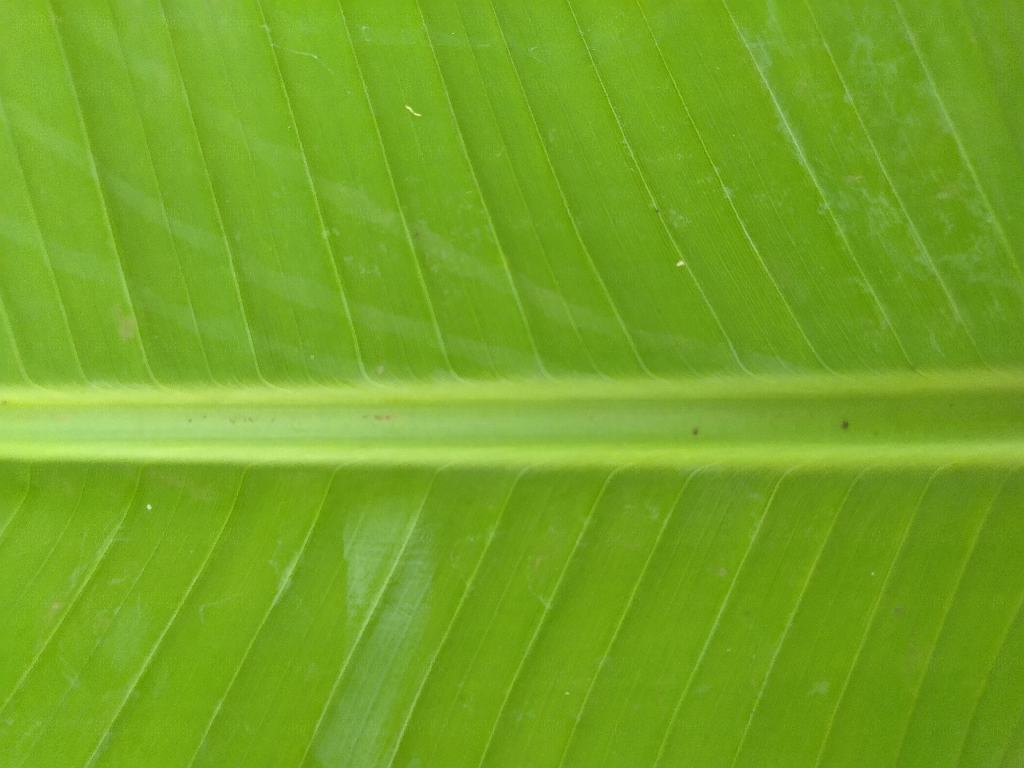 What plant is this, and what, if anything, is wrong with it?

banana, healthy
